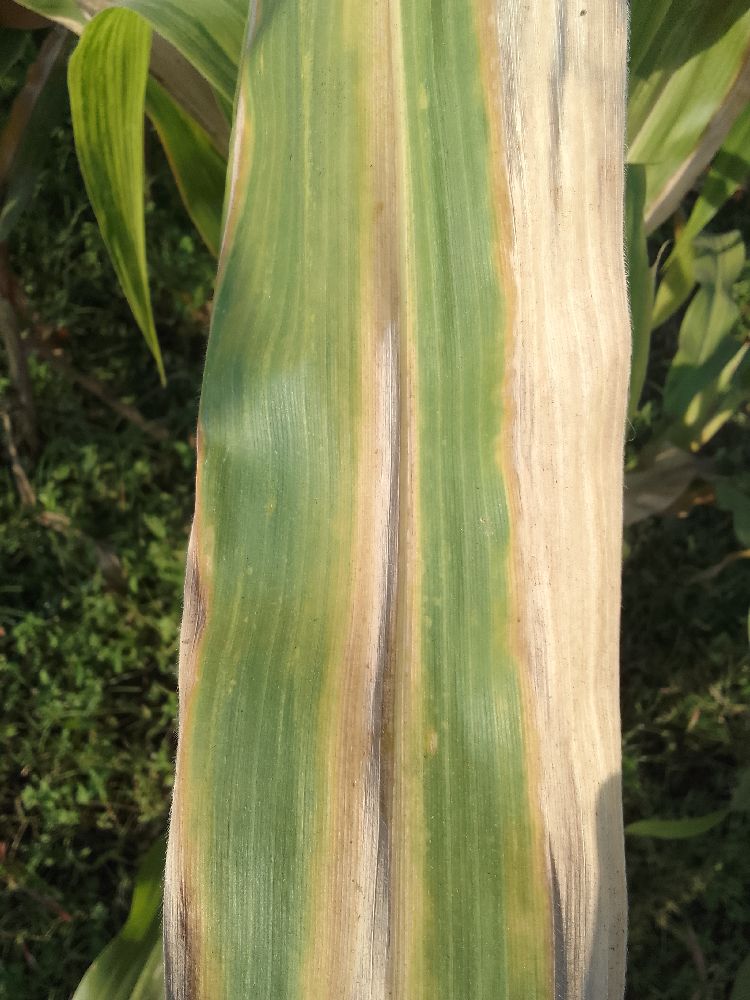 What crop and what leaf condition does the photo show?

maize, maize lethal necrosis
